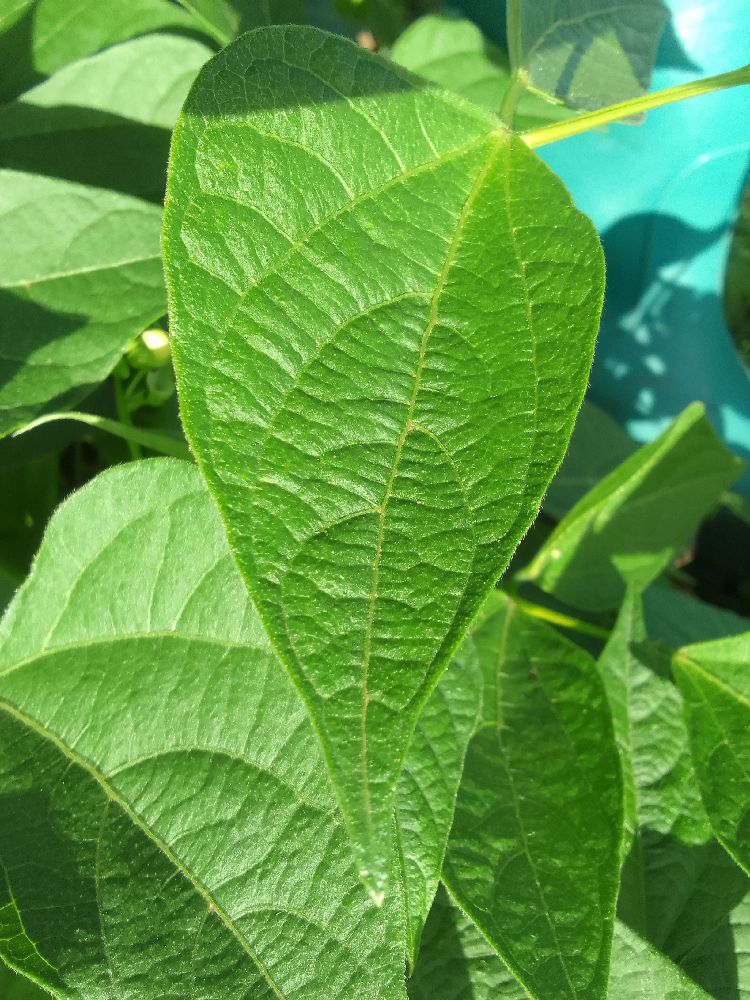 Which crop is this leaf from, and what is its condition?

common bean, healthy
